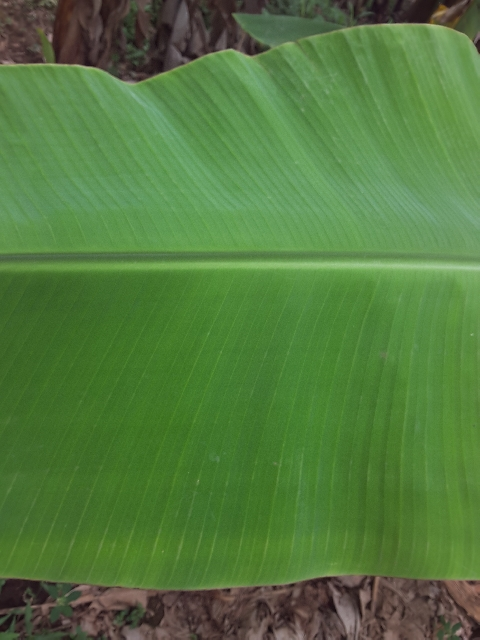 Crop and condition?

banana, healthy
